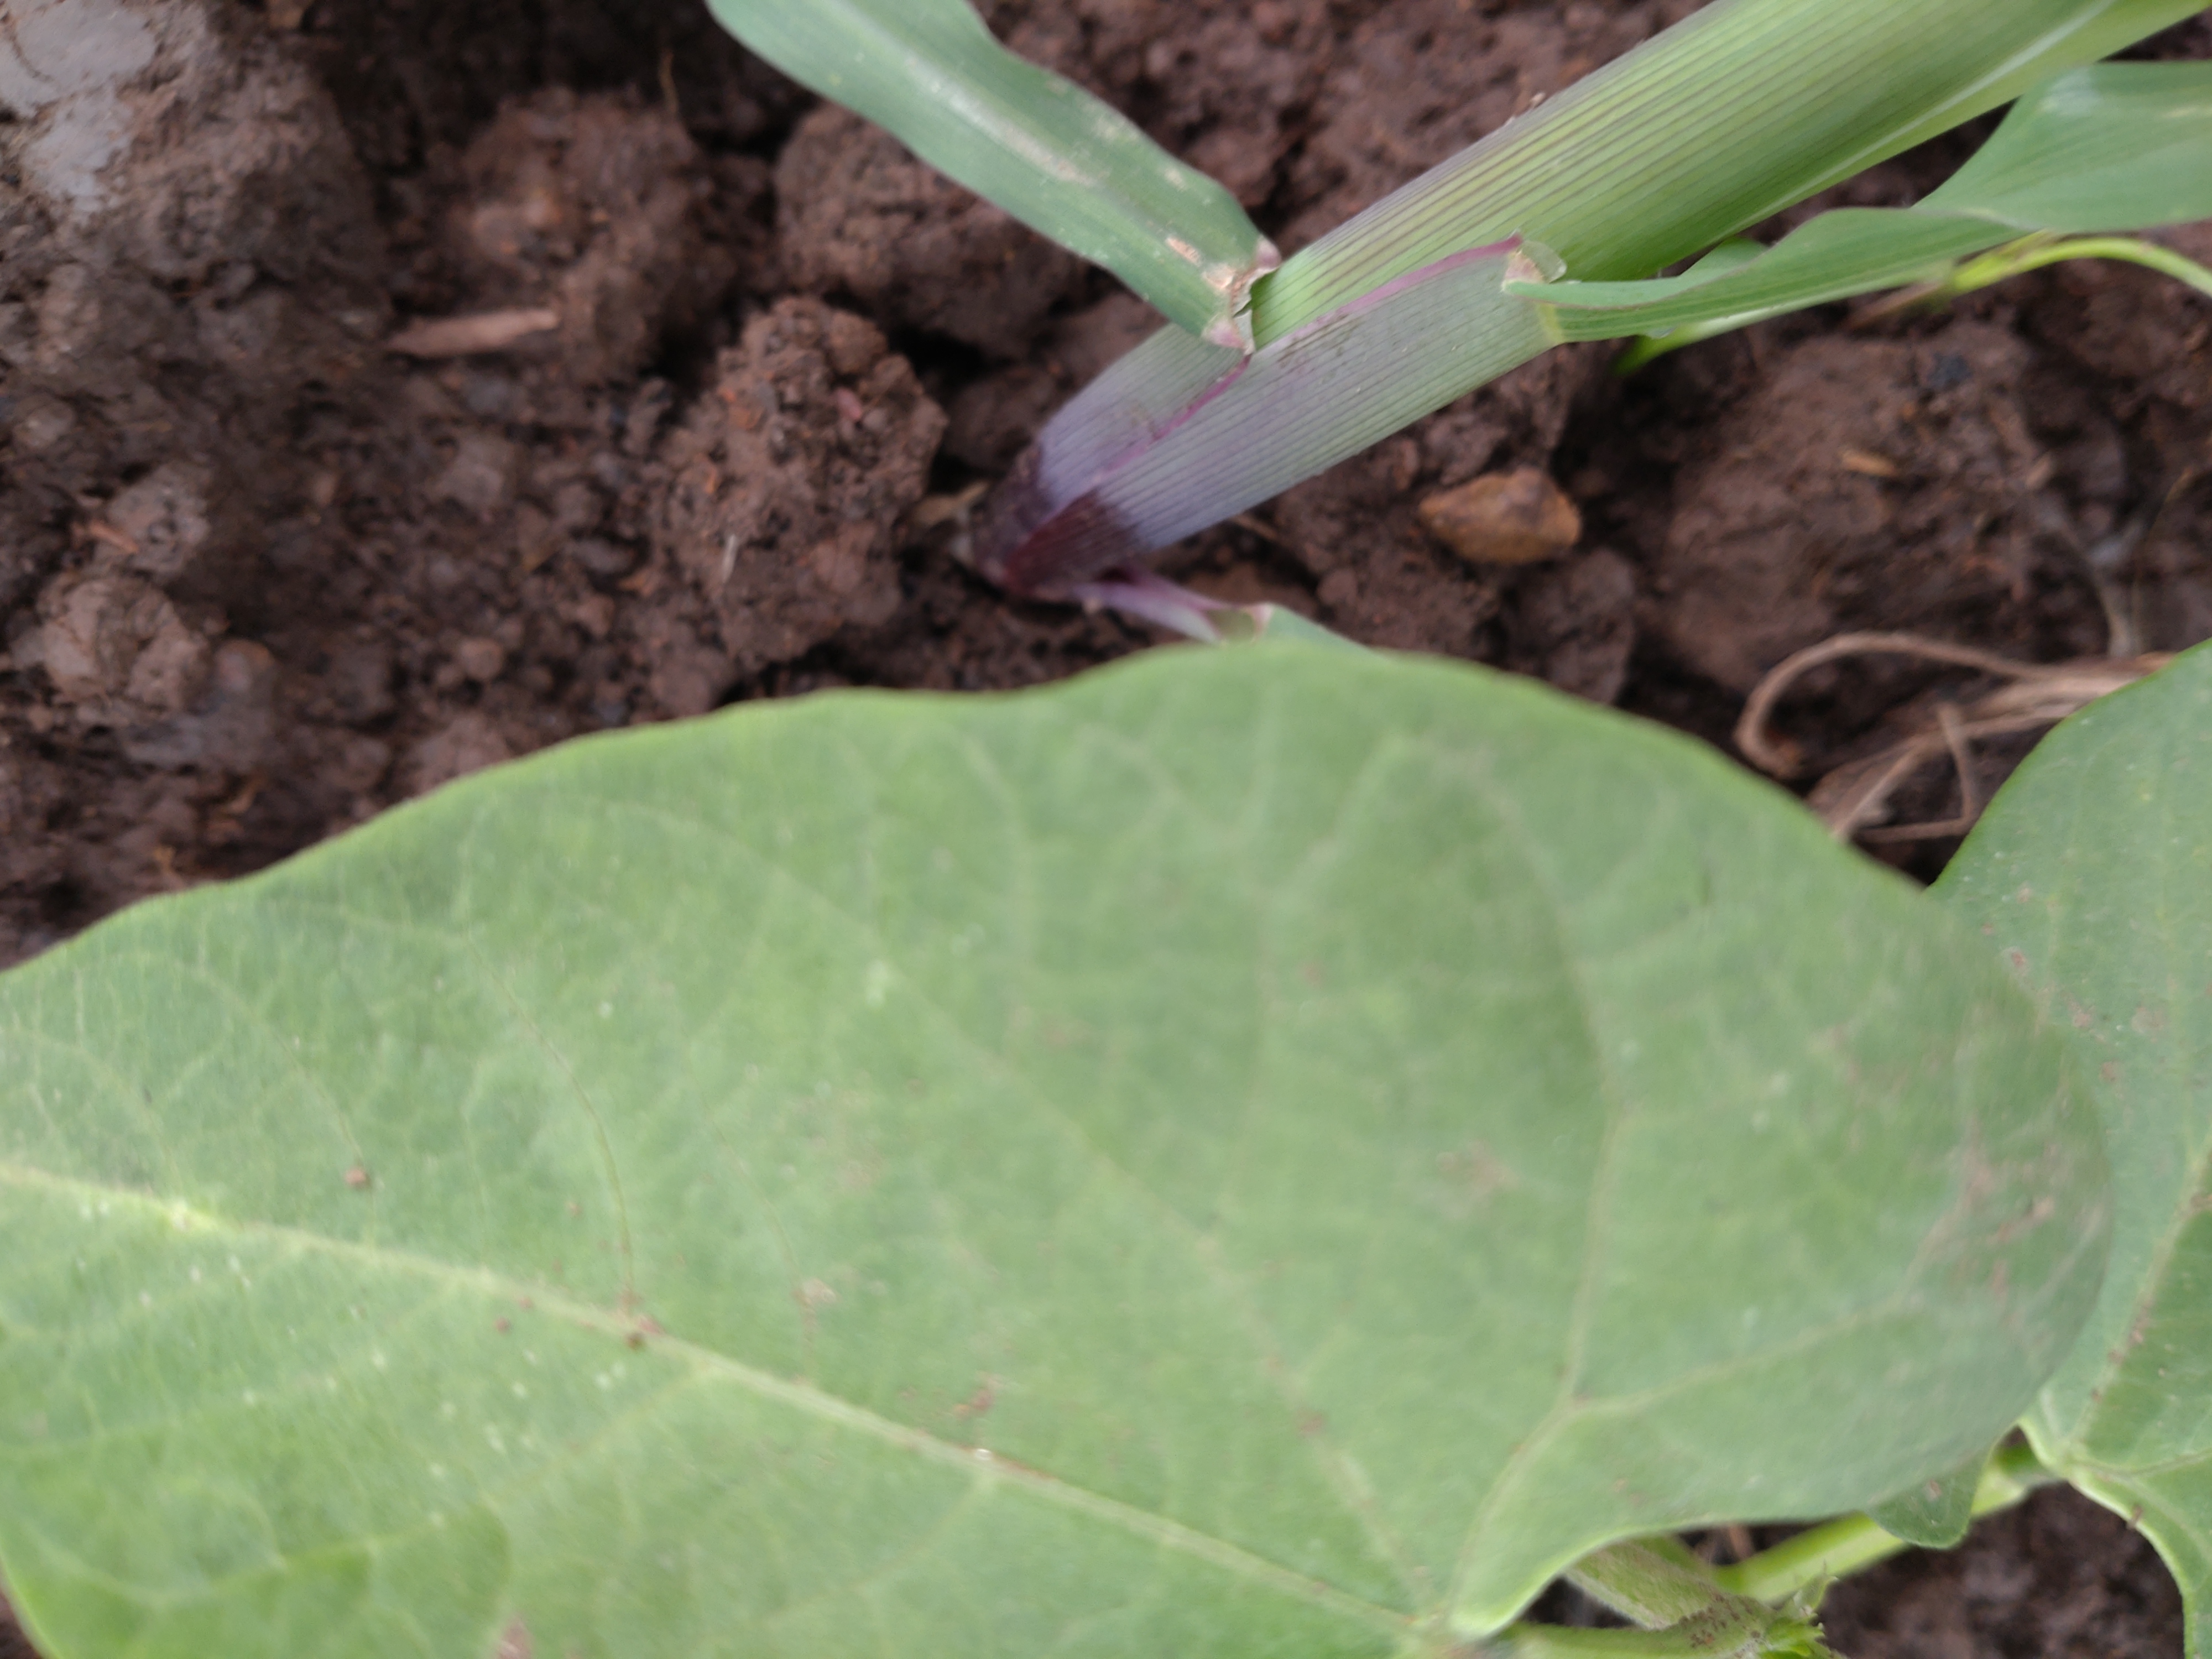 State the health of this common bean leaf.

healthy
